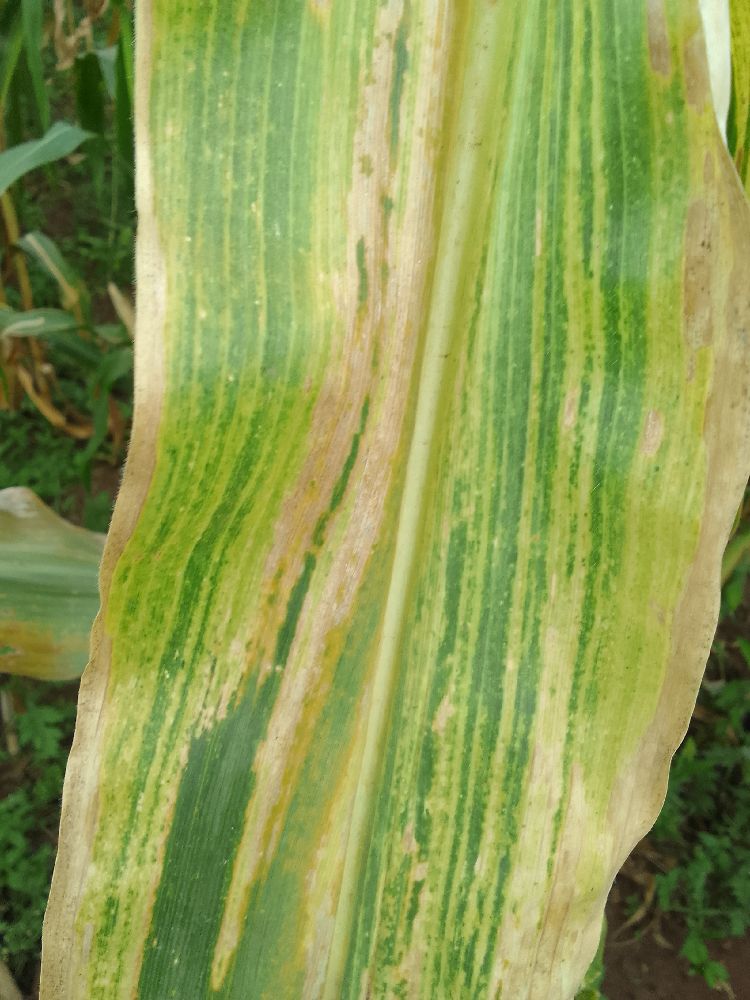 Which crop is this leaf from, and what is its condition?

maize, maize lethal necrosis
